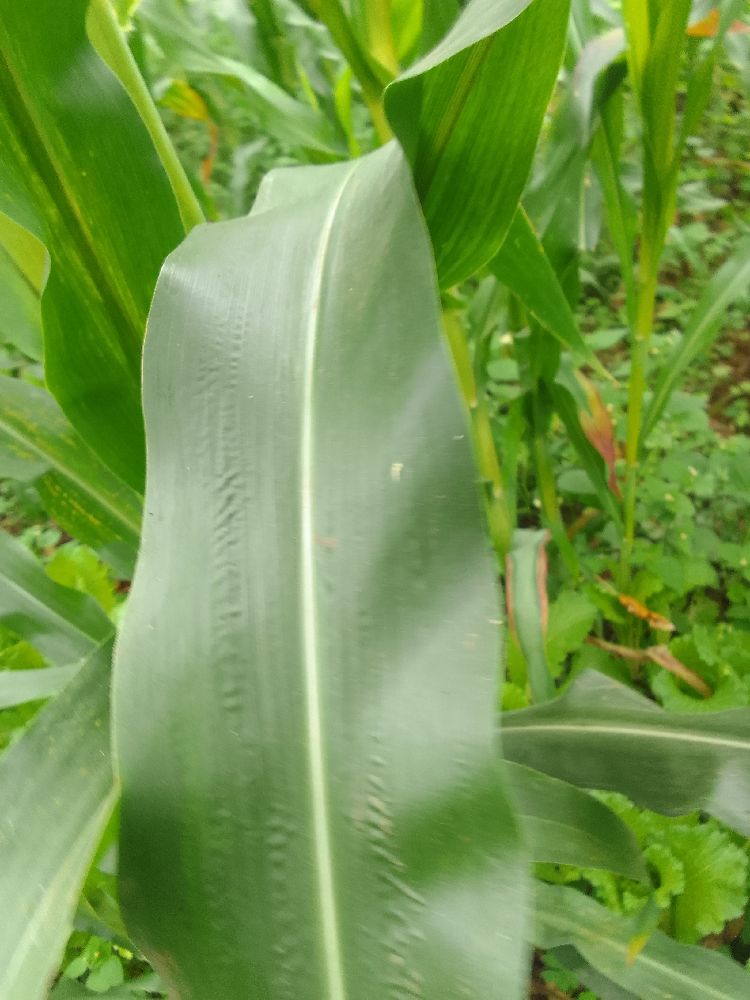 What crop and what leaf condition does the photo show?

maize, healthy
